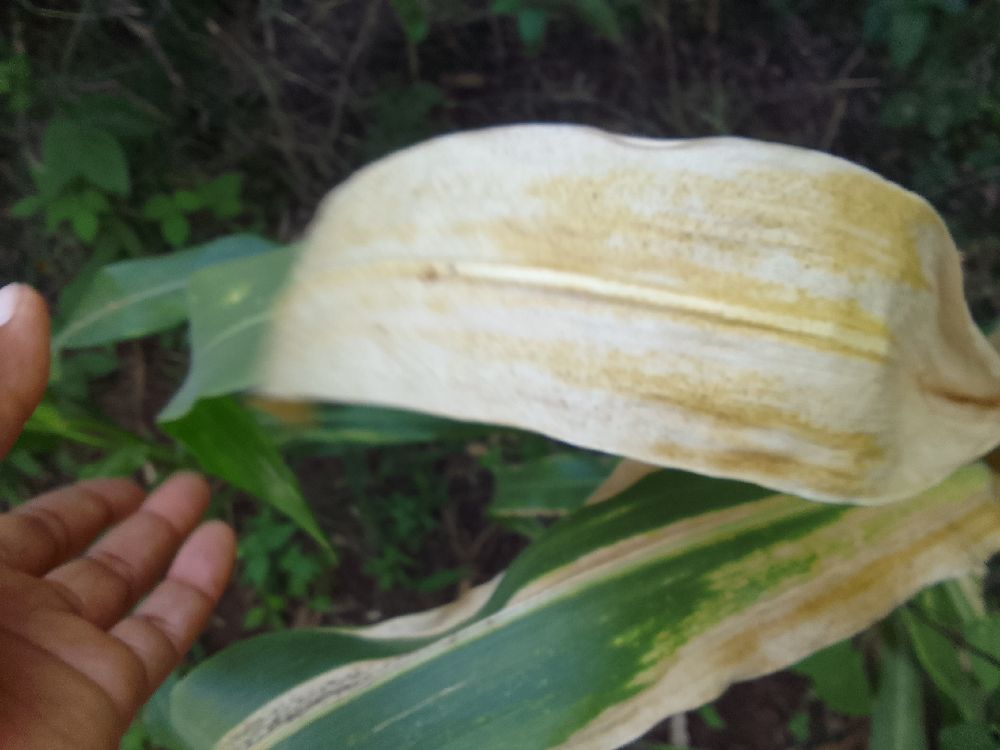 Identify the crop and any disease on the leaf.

maize, maize lethal necrosis
